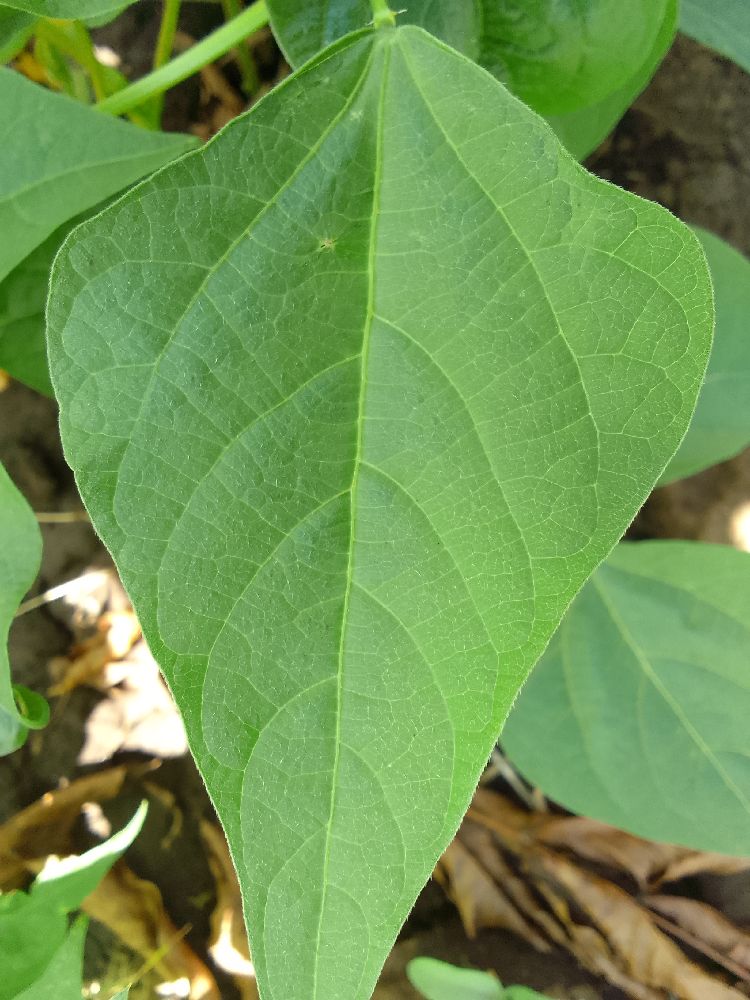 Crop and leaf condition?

common bean, healthy
